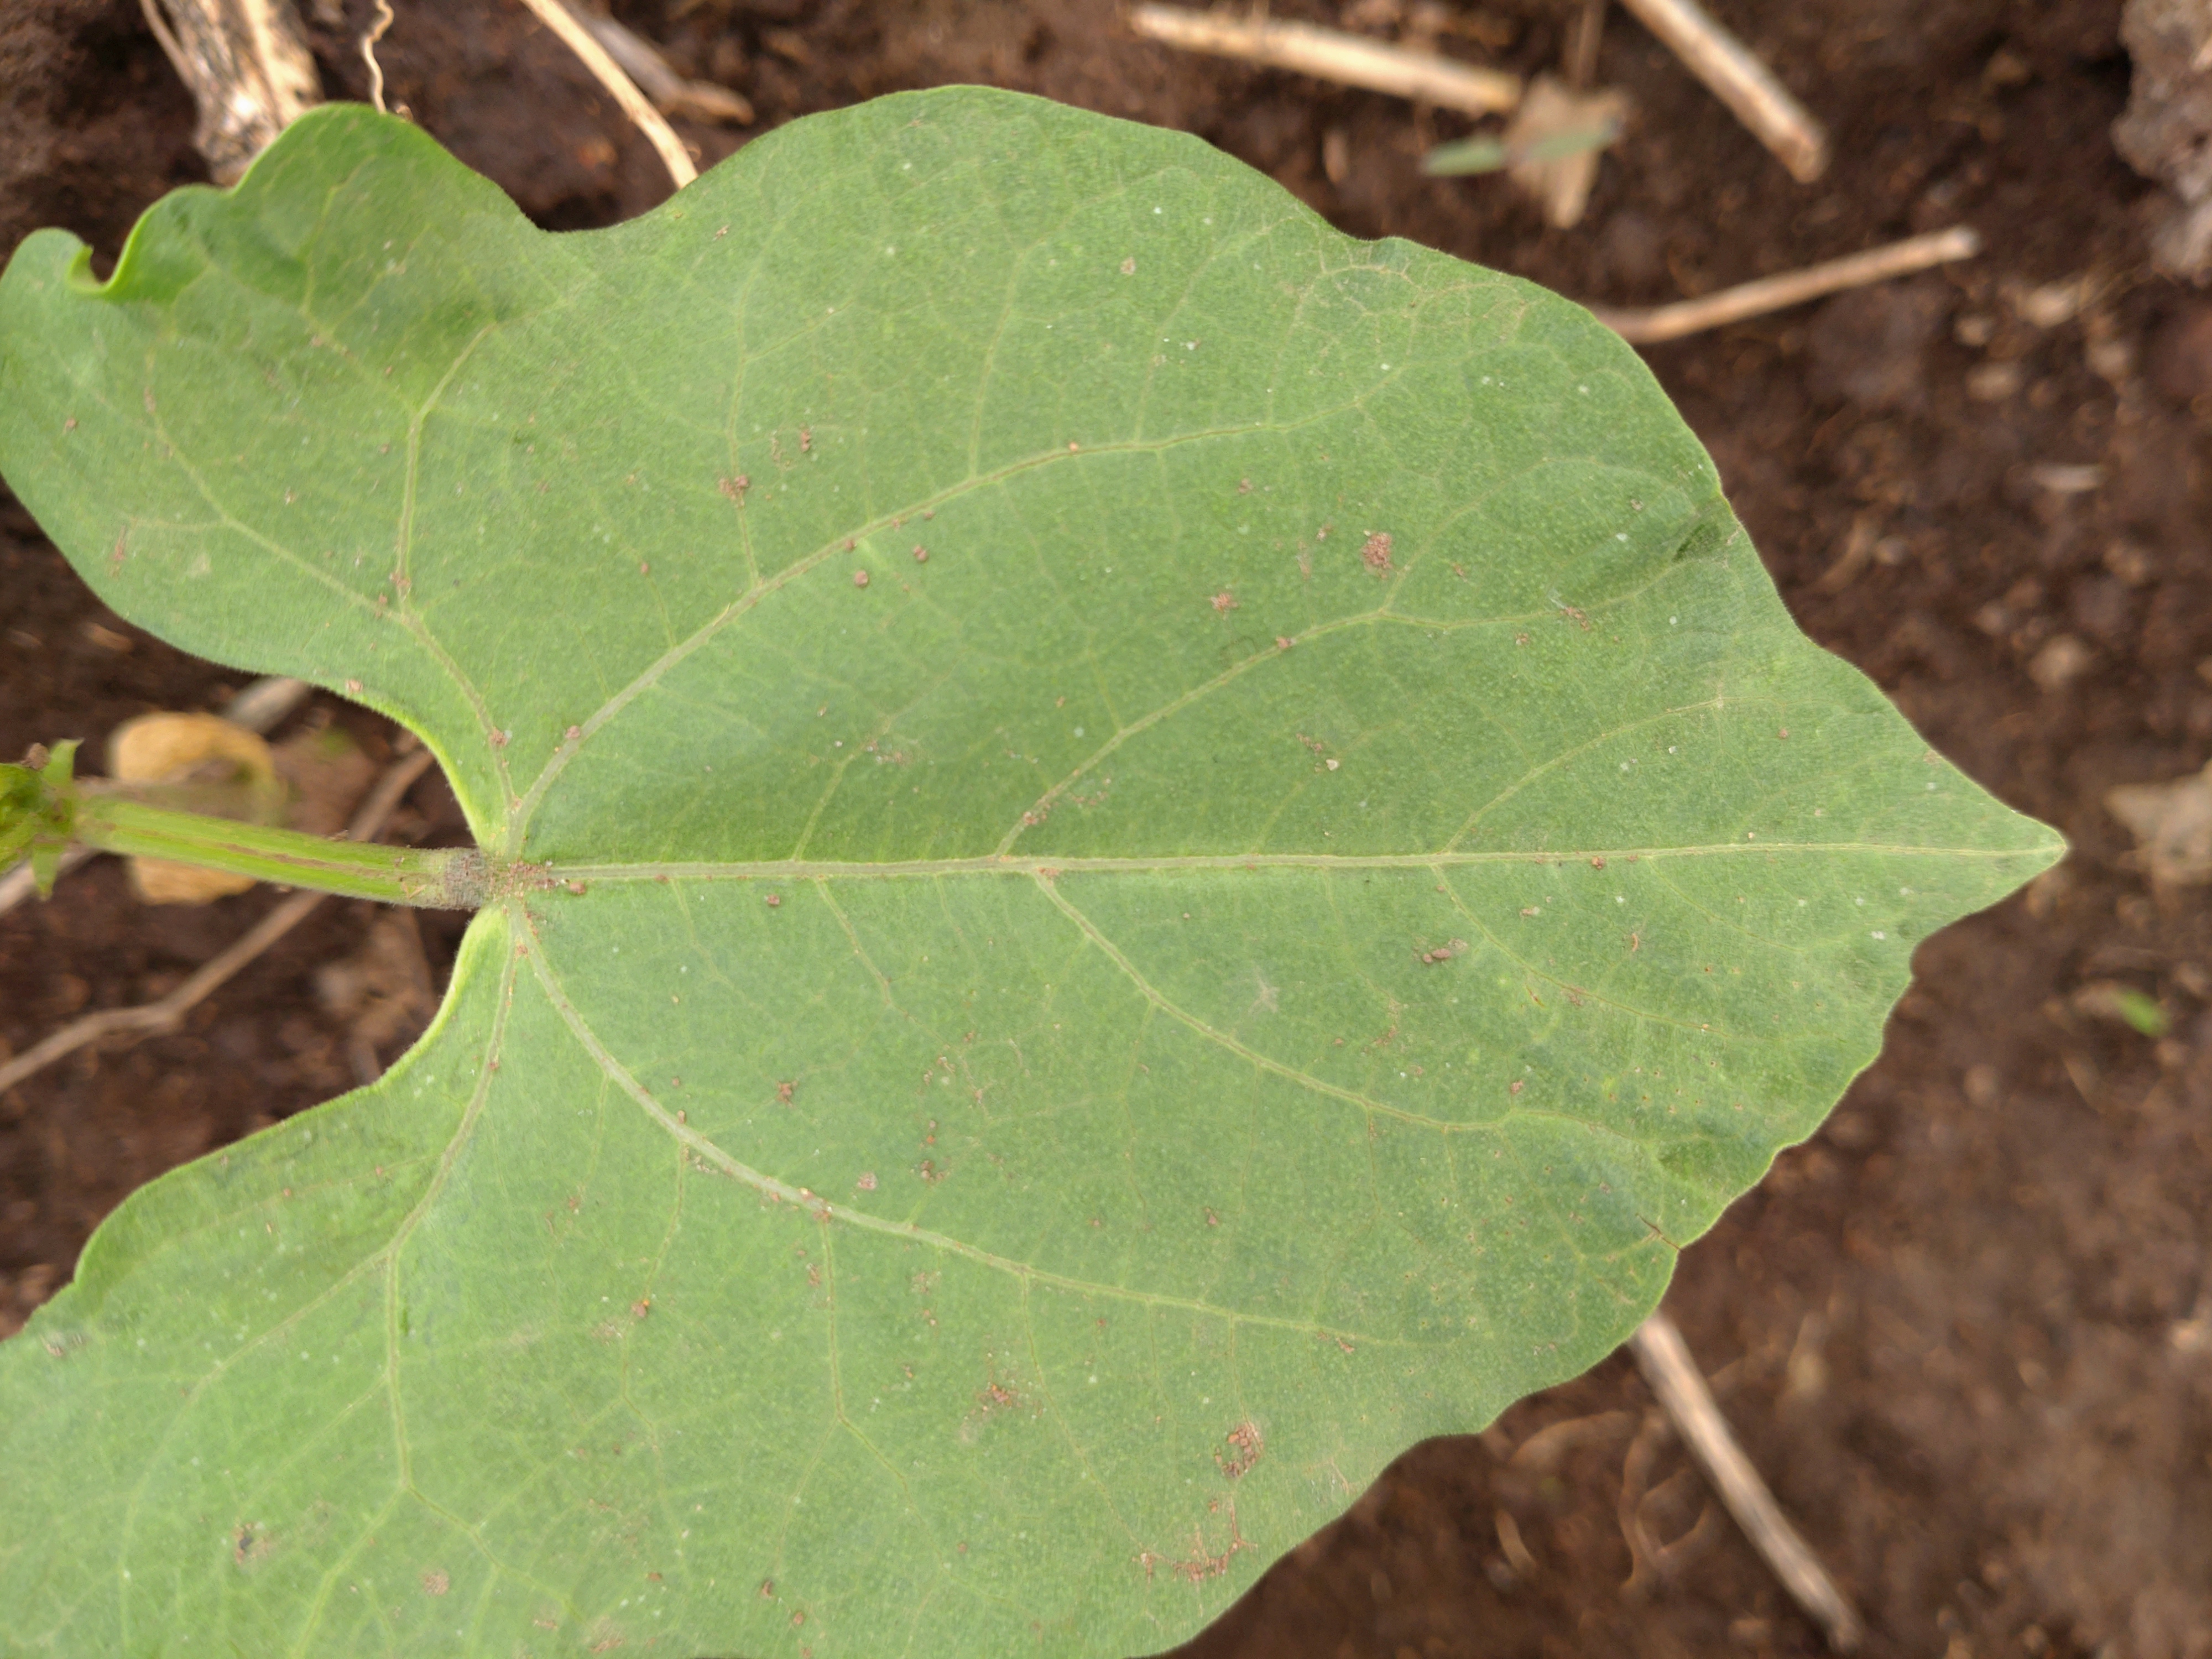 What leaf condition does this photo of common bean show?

healthy
